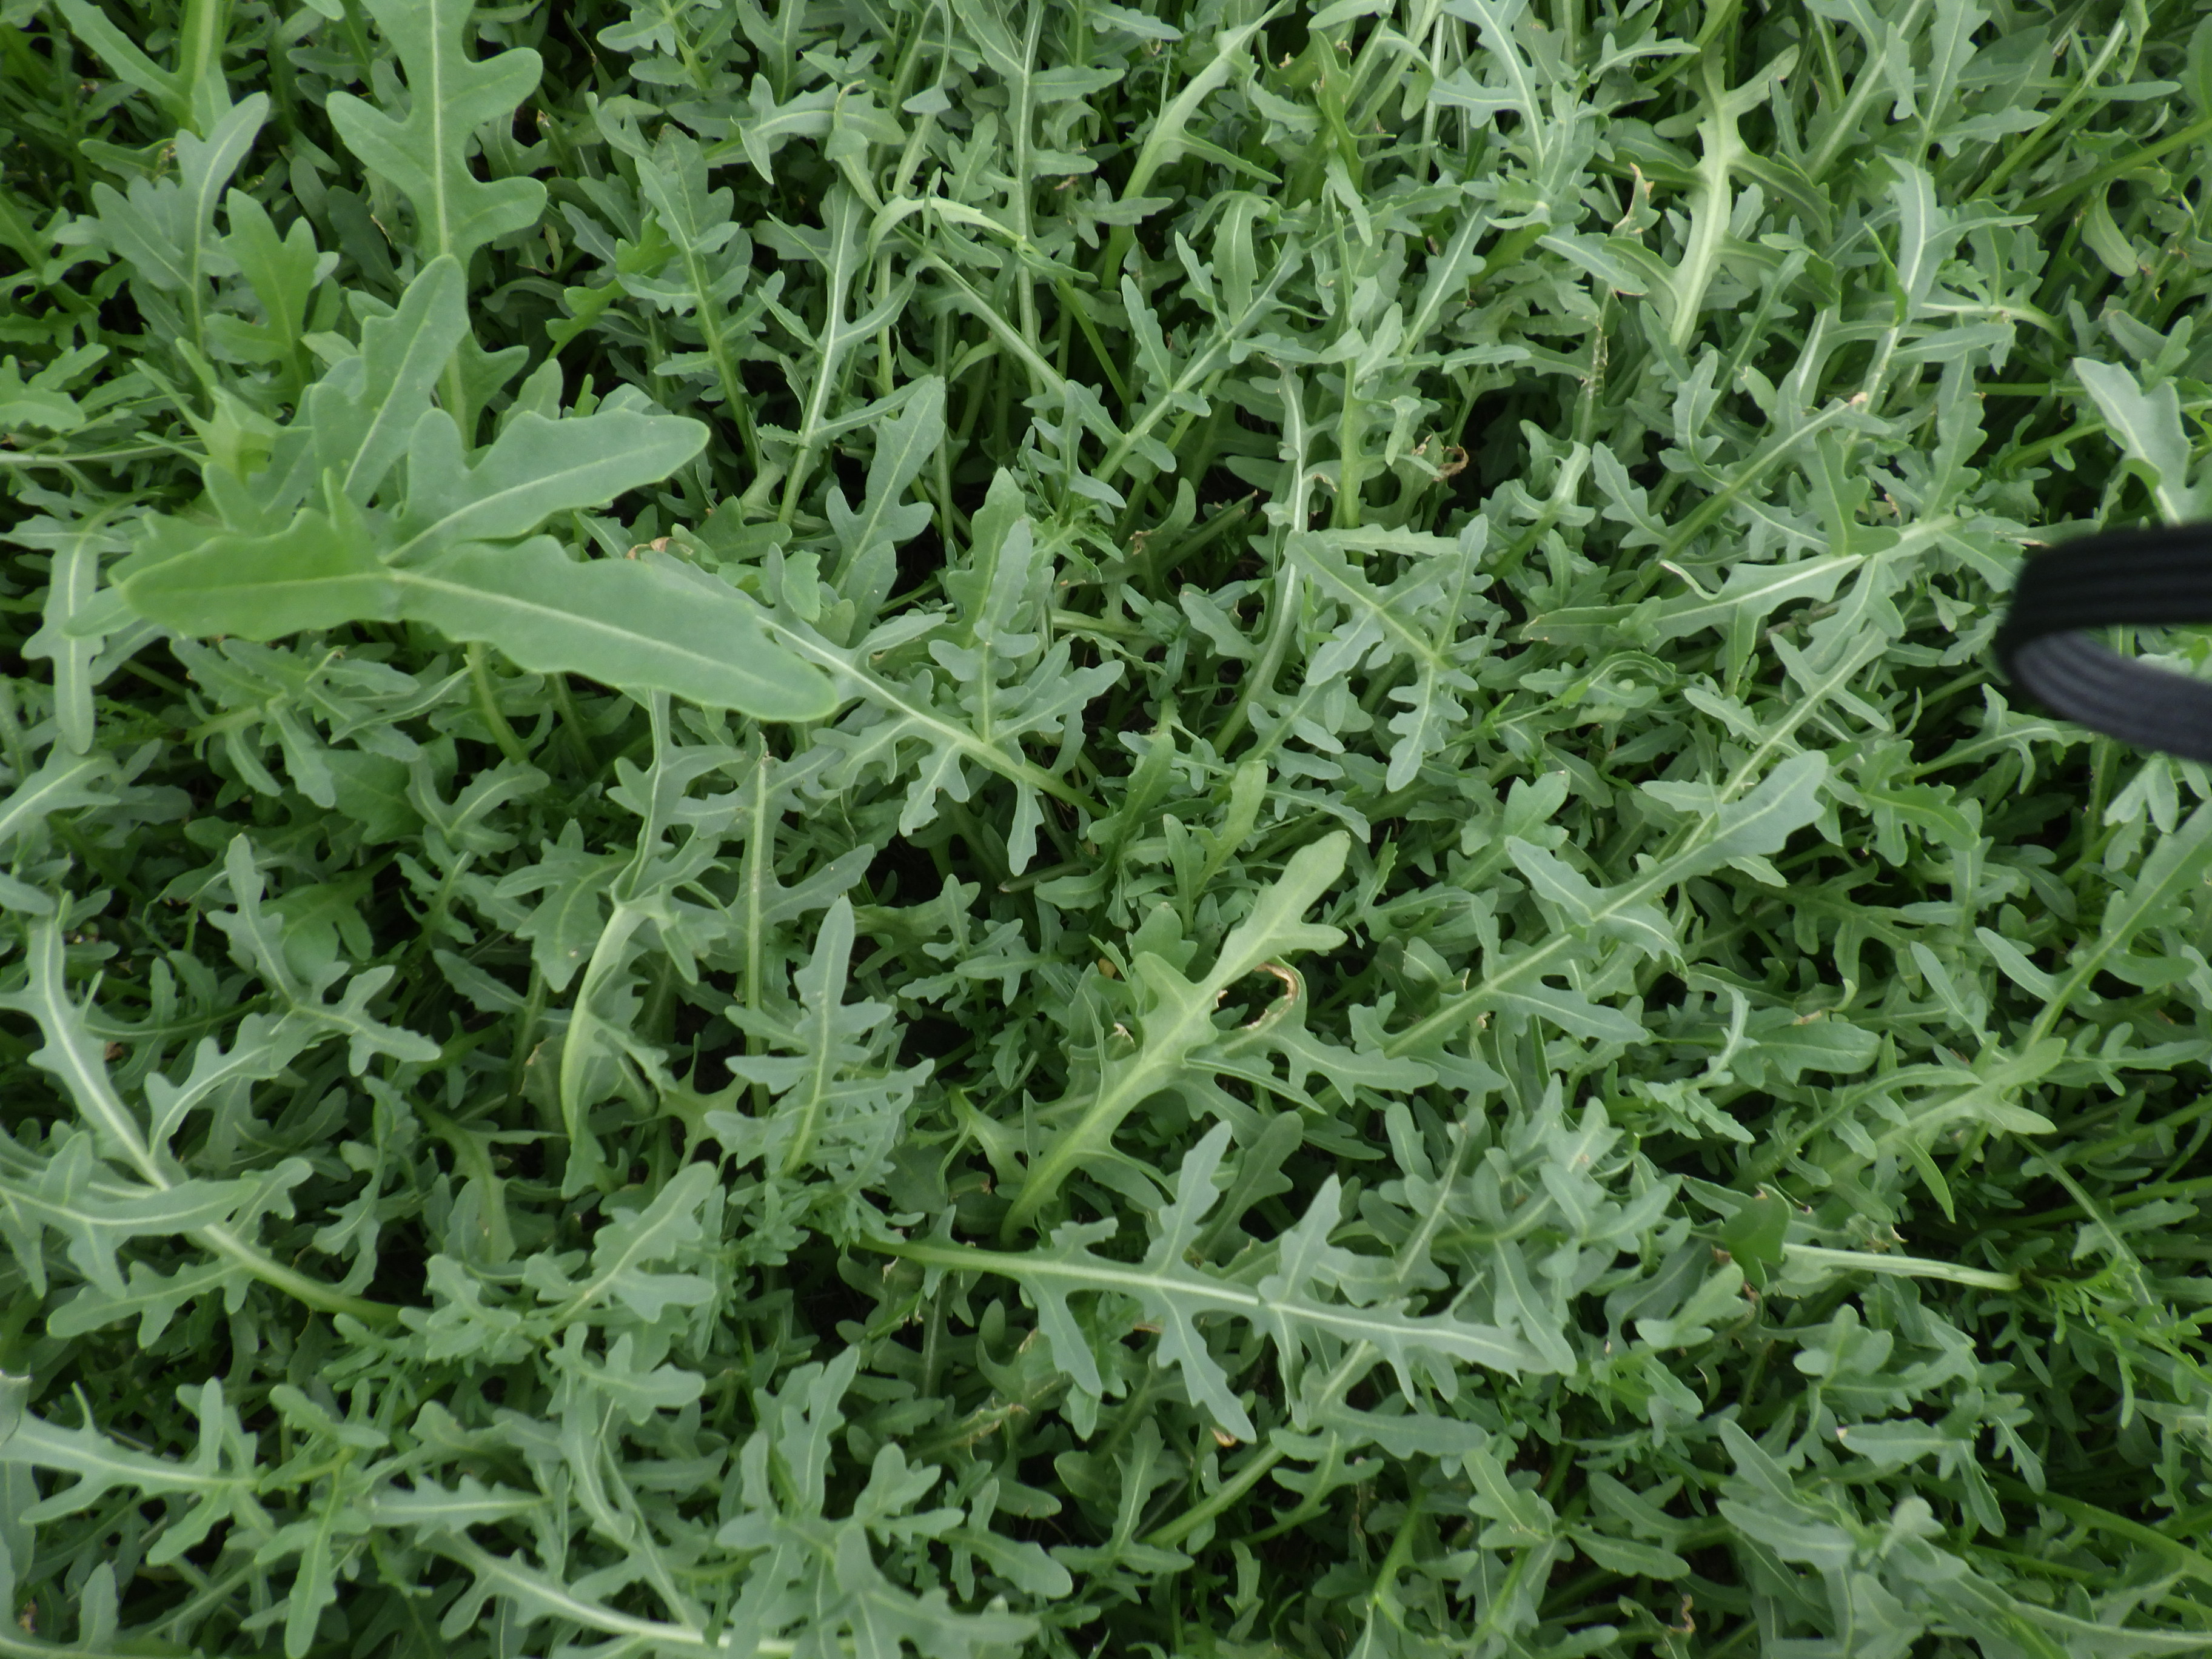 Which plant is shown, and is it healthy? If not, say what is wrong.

rocket, mechanical damage
